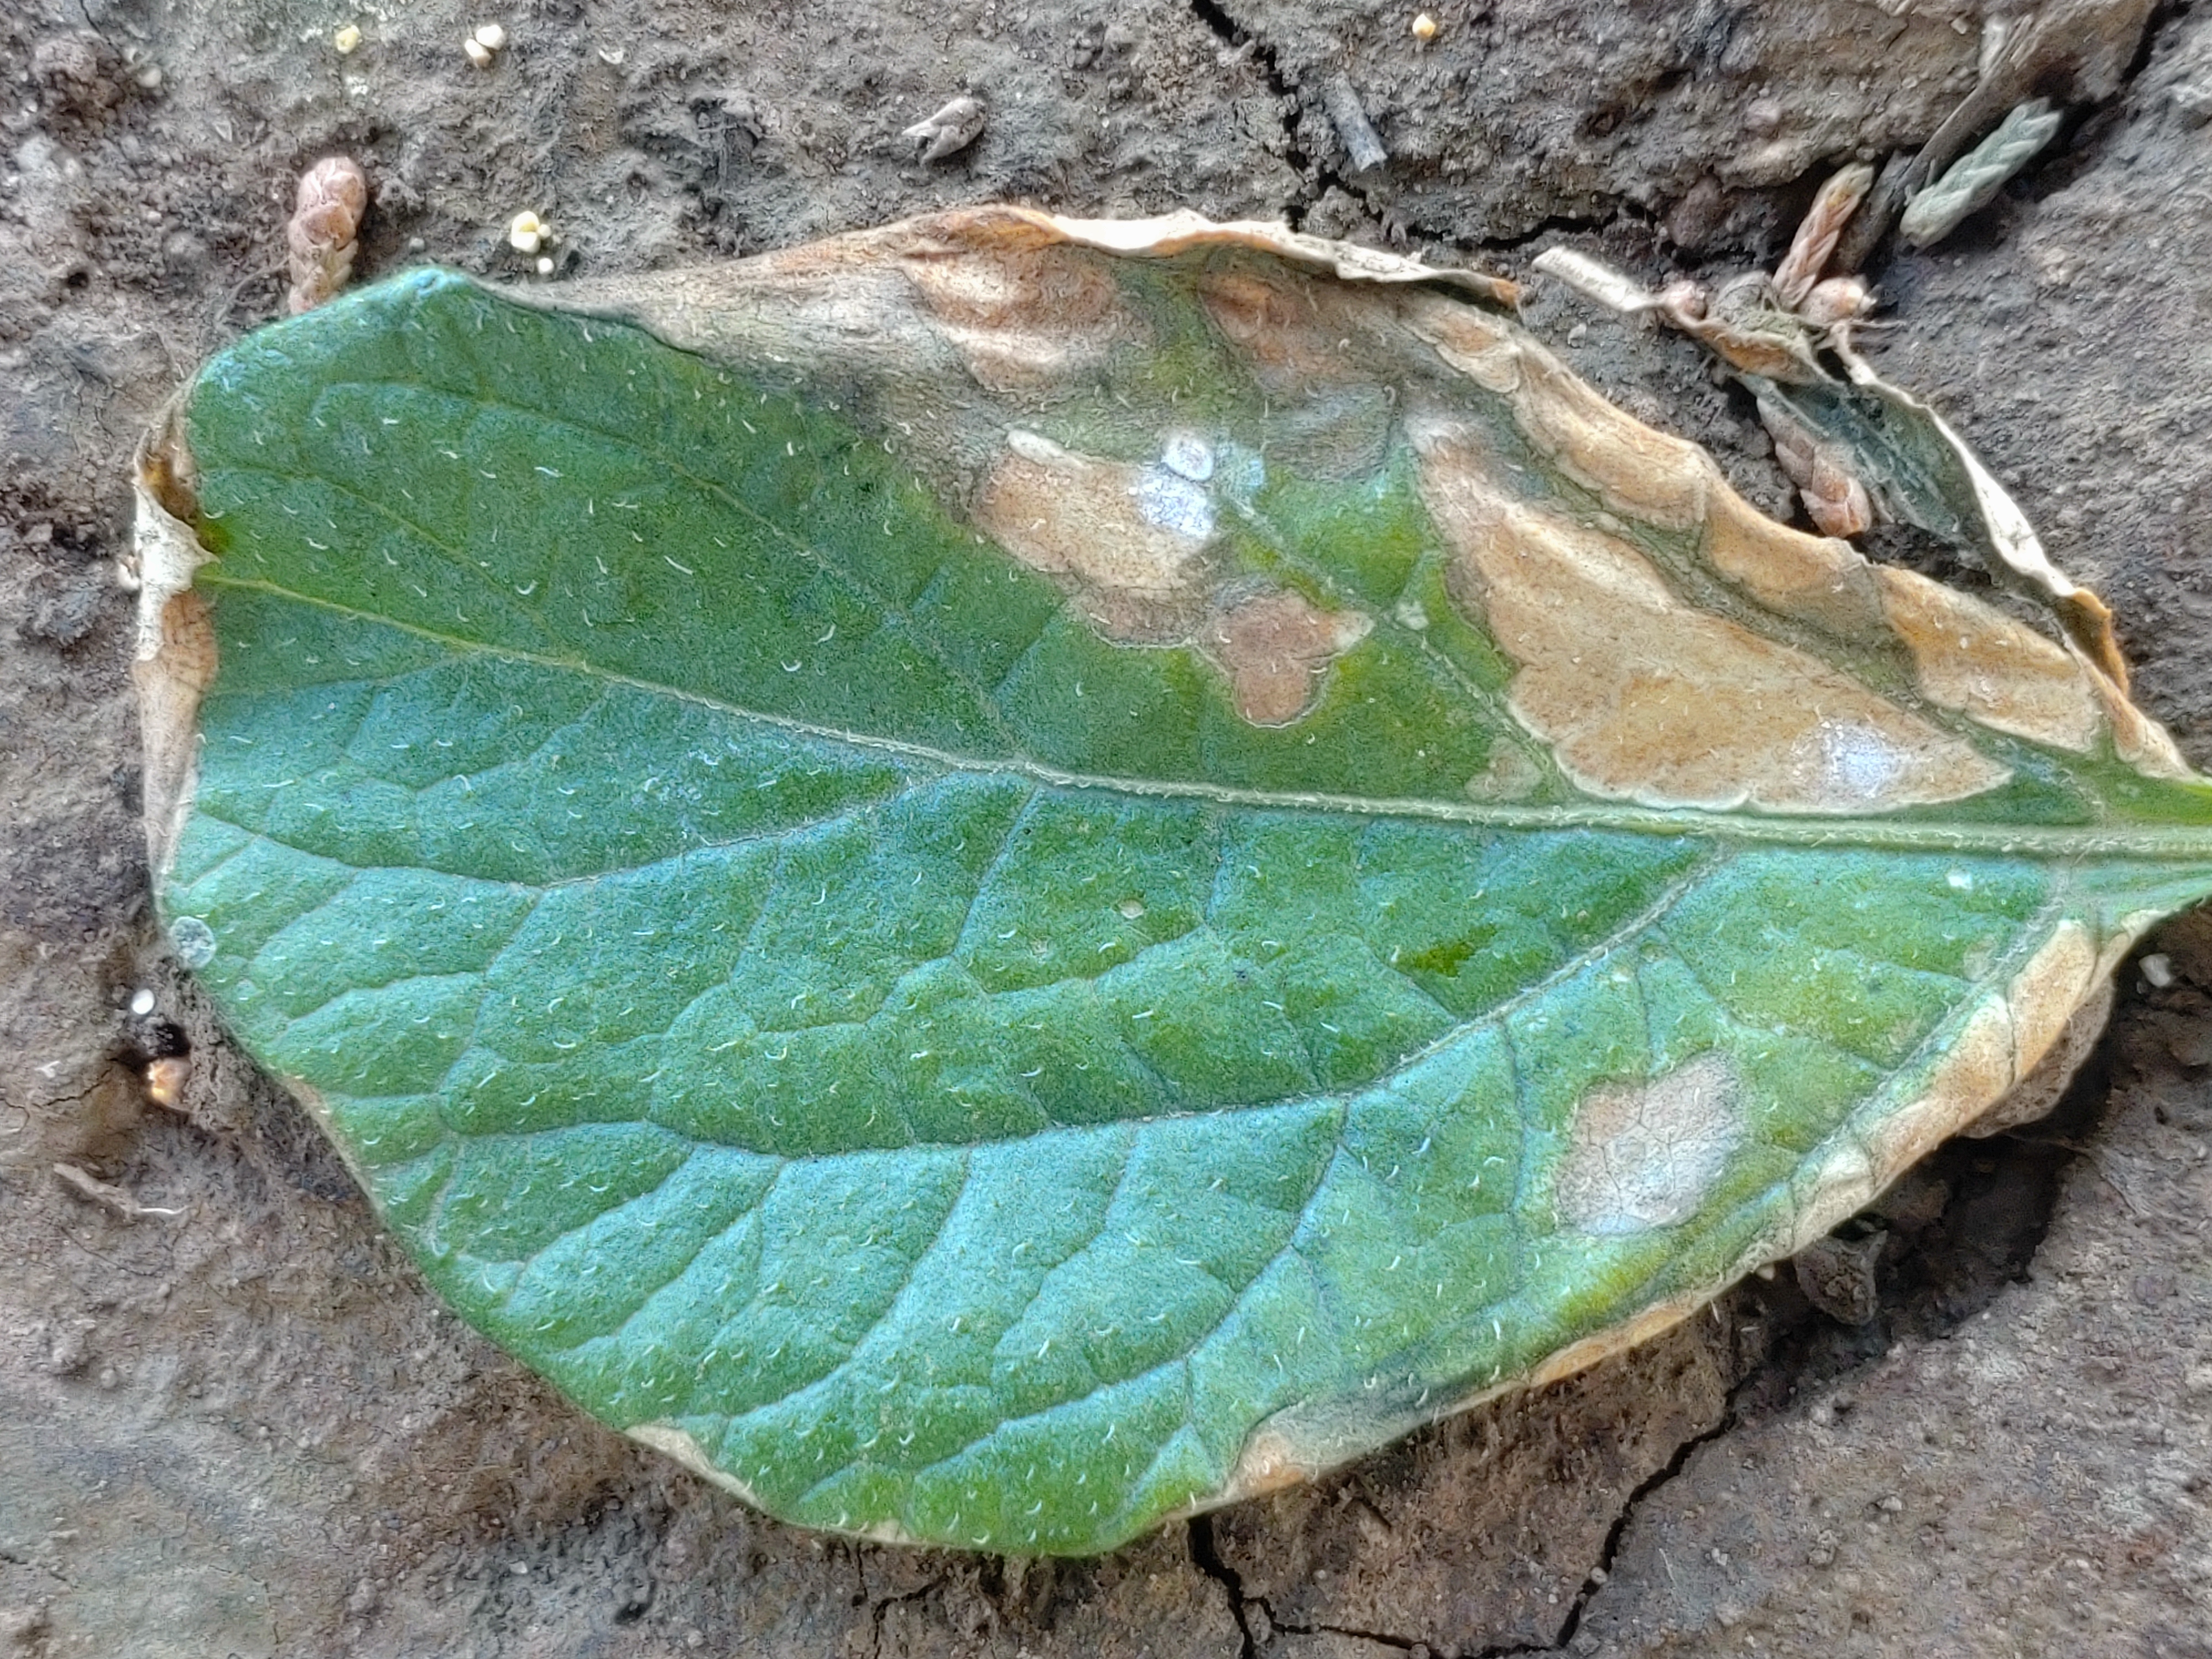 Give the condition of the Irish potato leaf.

early blight
